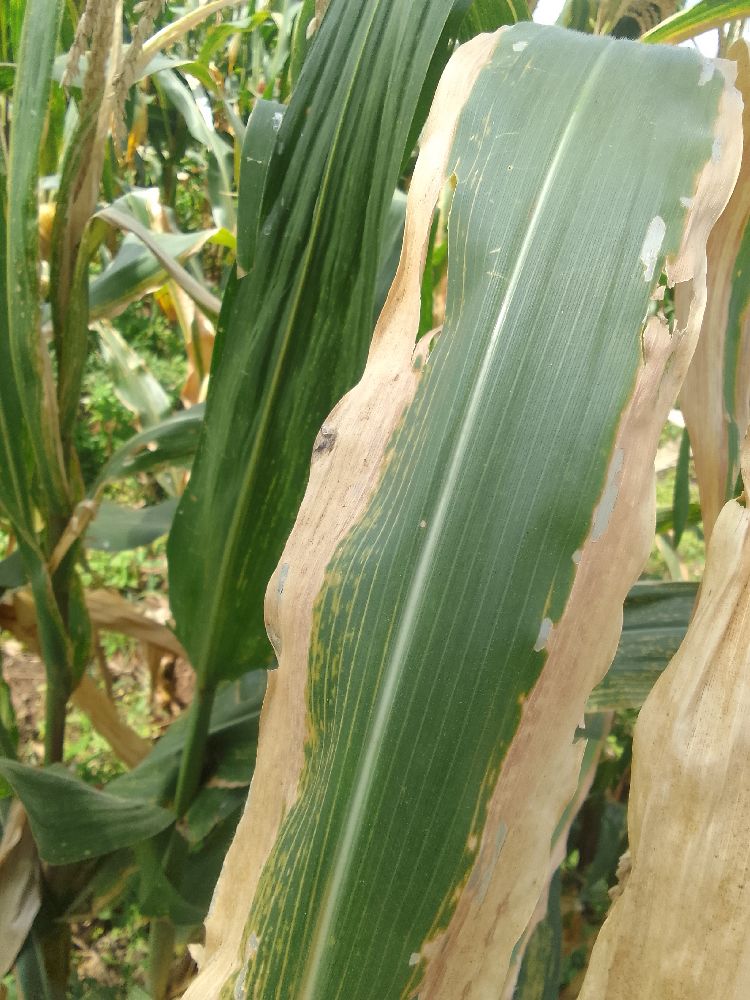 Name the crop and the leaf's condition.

maize, maize lethal necrosis
